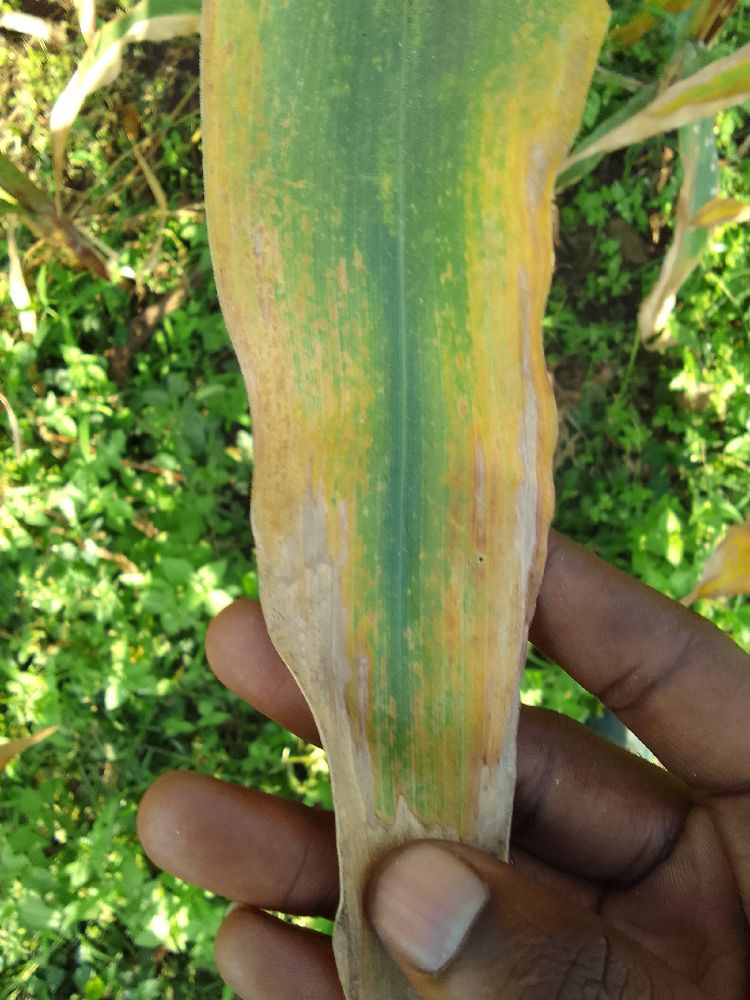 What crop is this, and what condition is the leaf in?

maize, maize lethal necrosis
